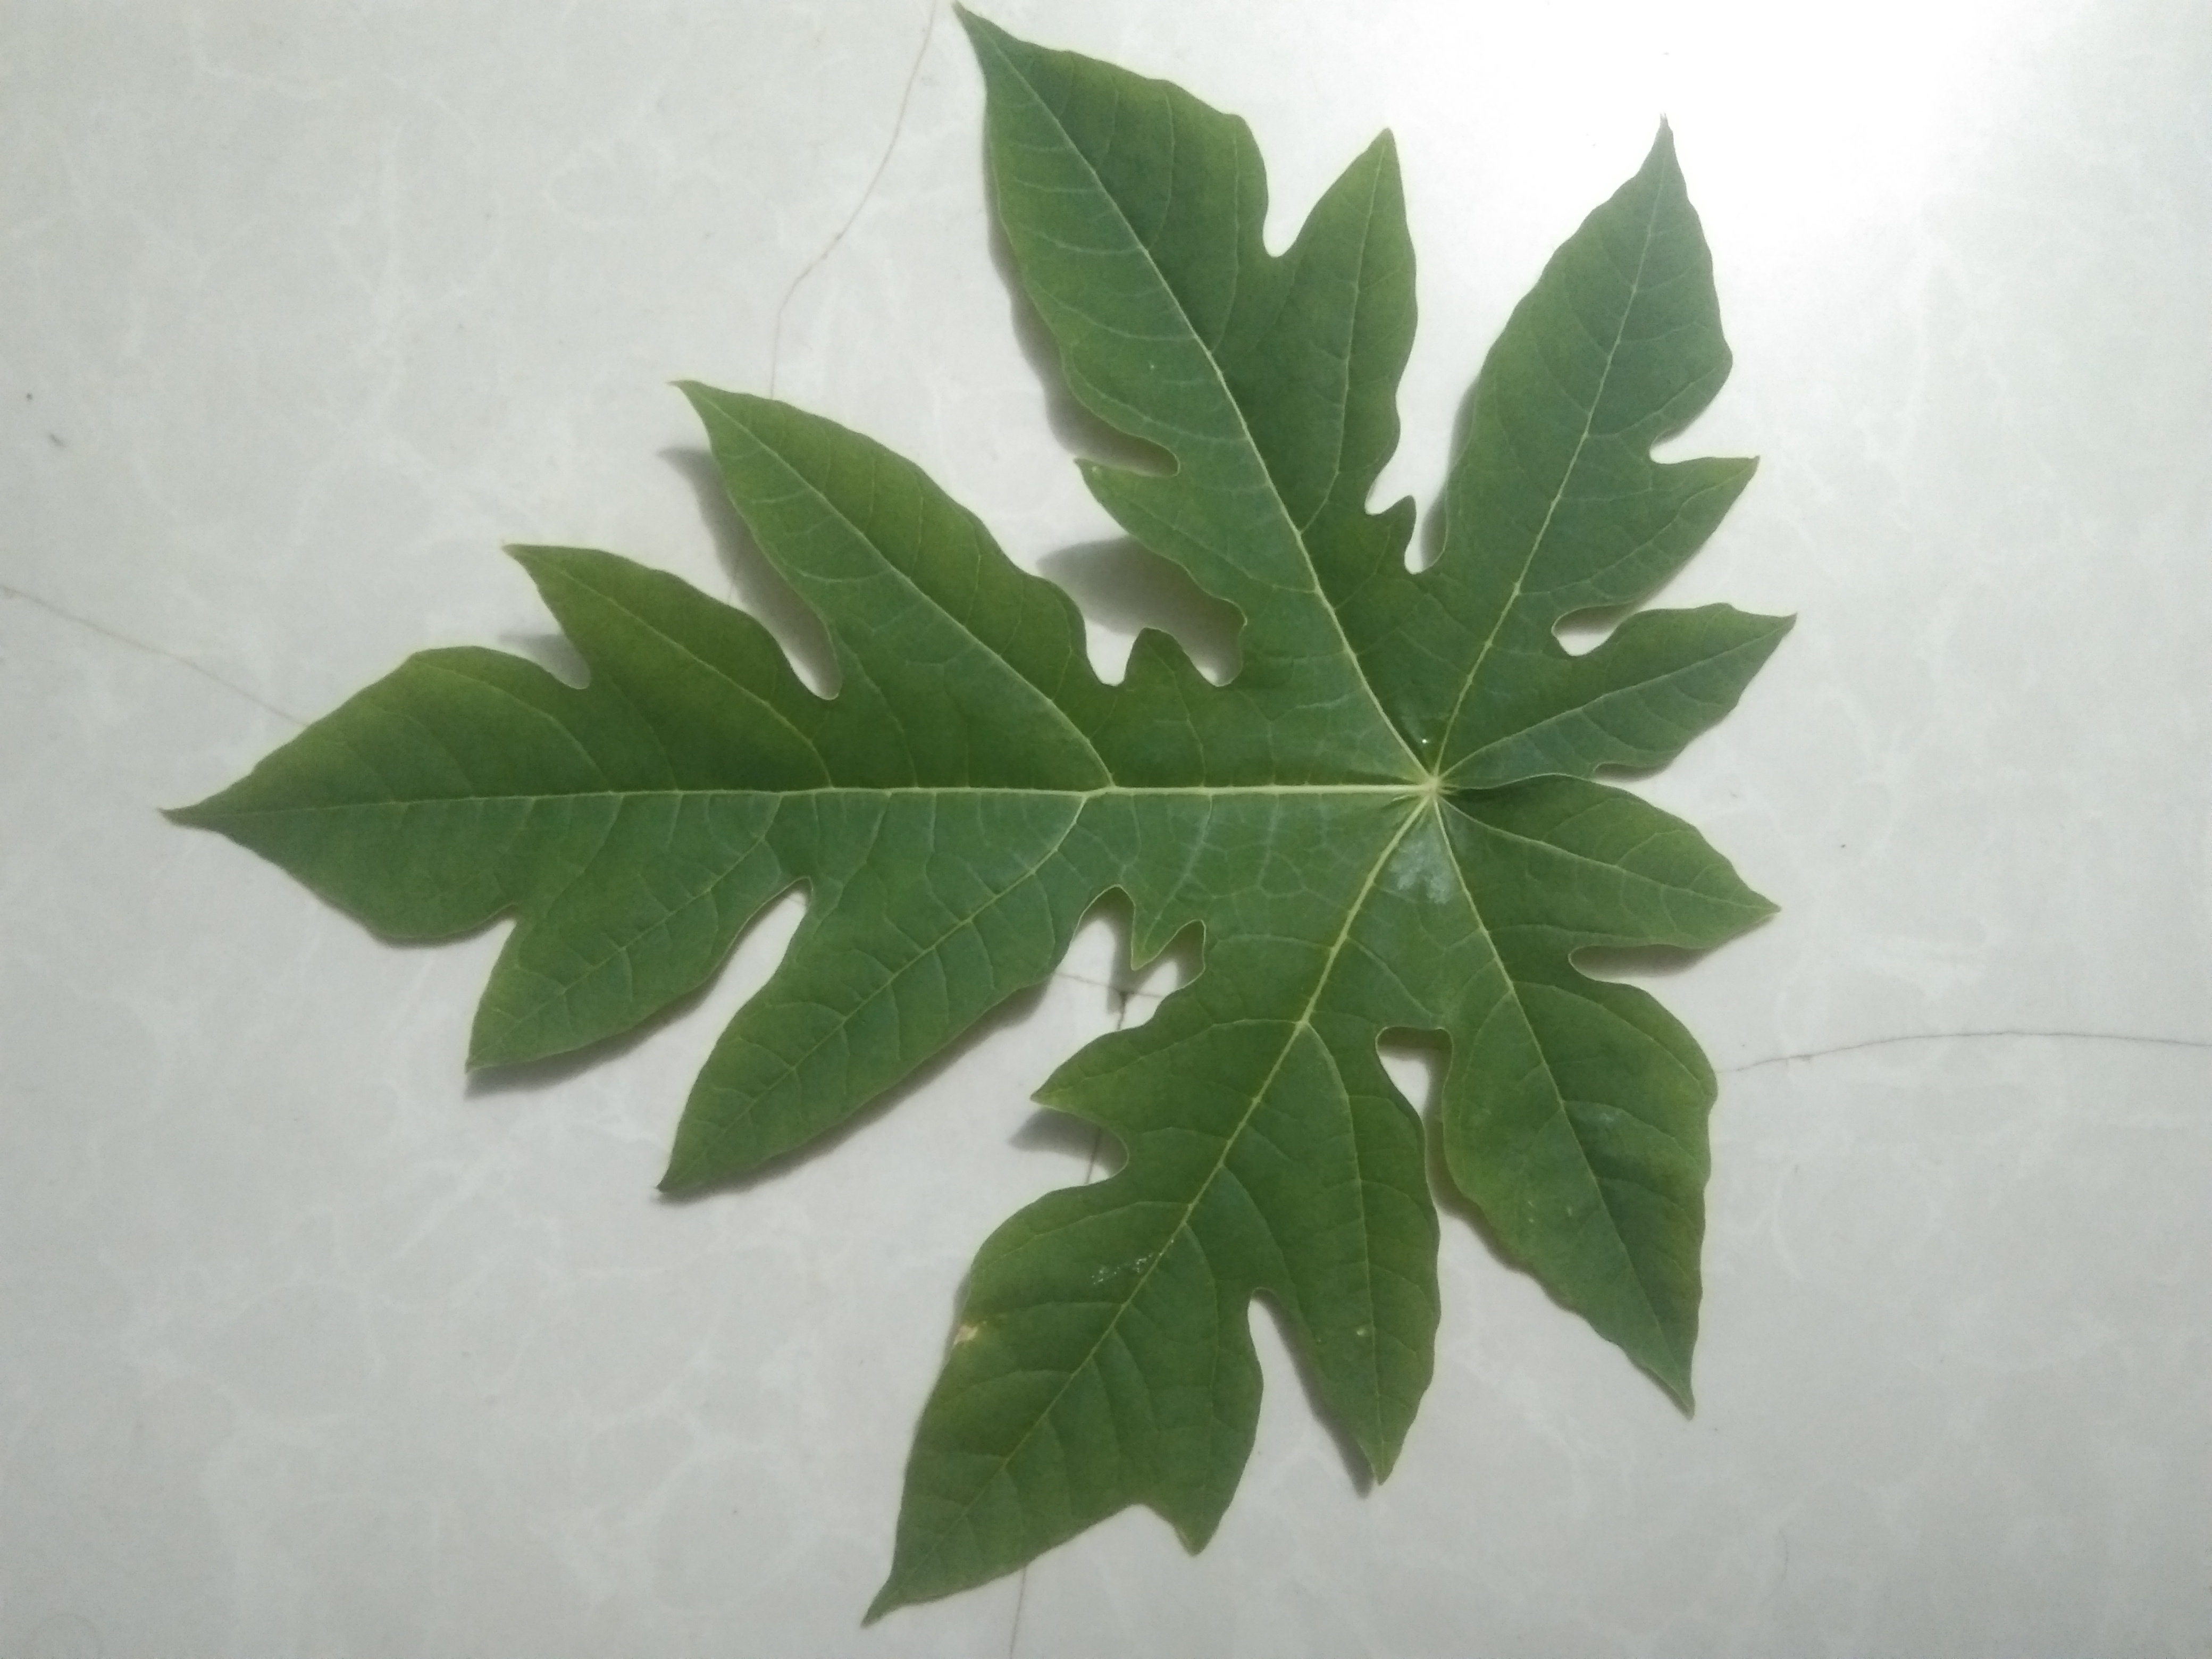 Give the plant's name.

papaya
